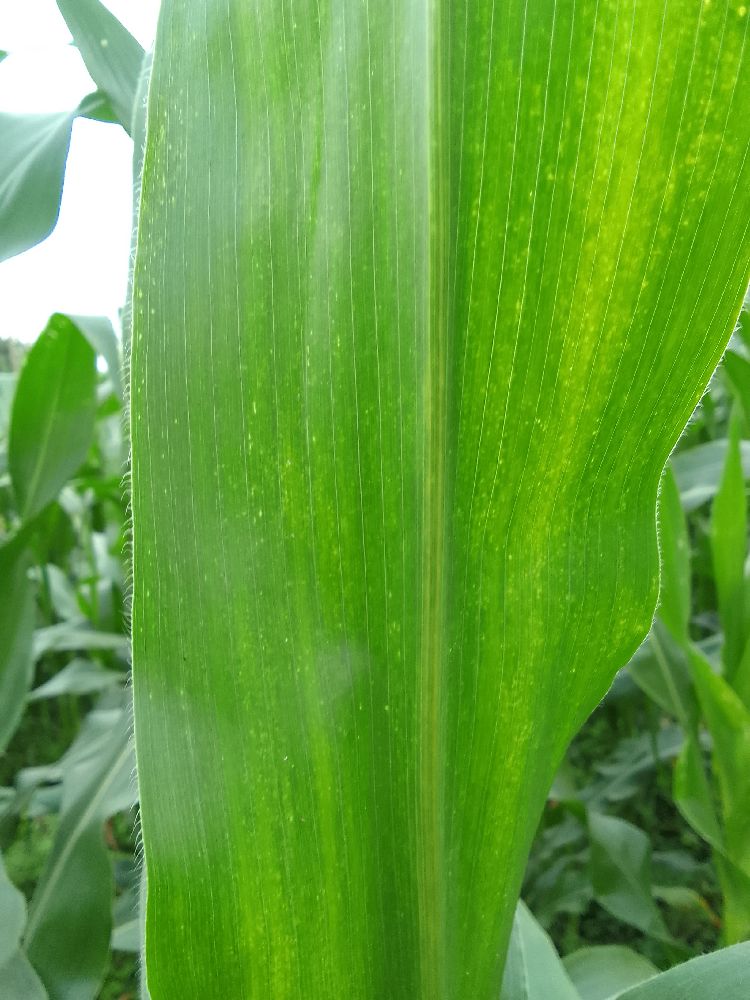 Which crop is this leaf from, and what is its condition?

maize, healthy
